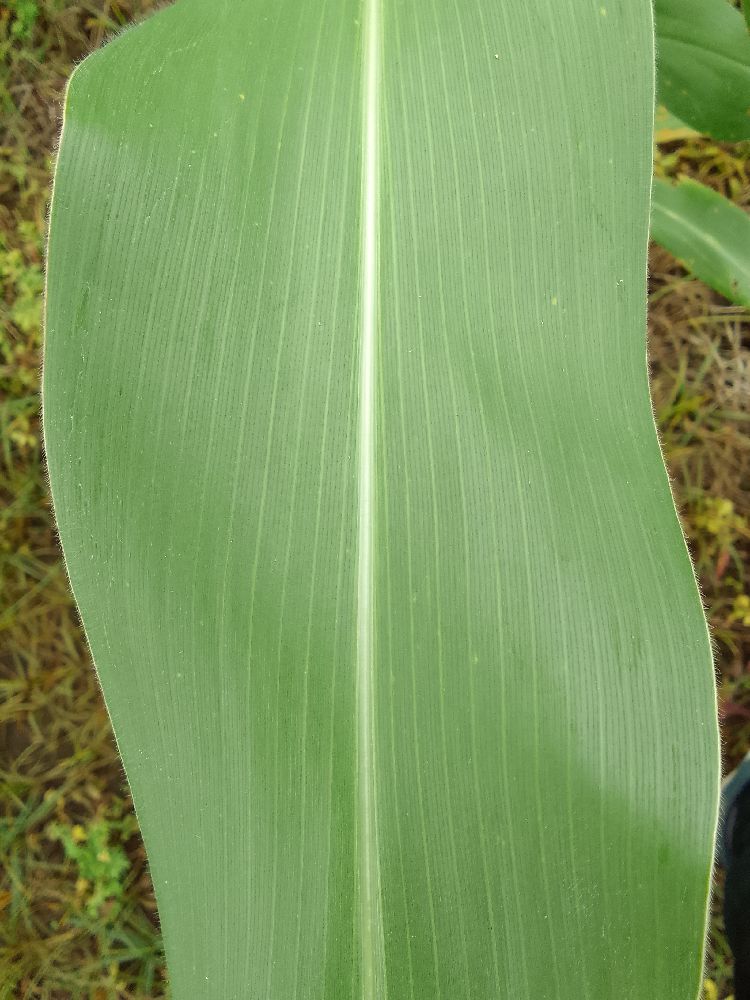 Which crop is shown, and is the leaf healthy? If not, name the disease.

maize, healthy
